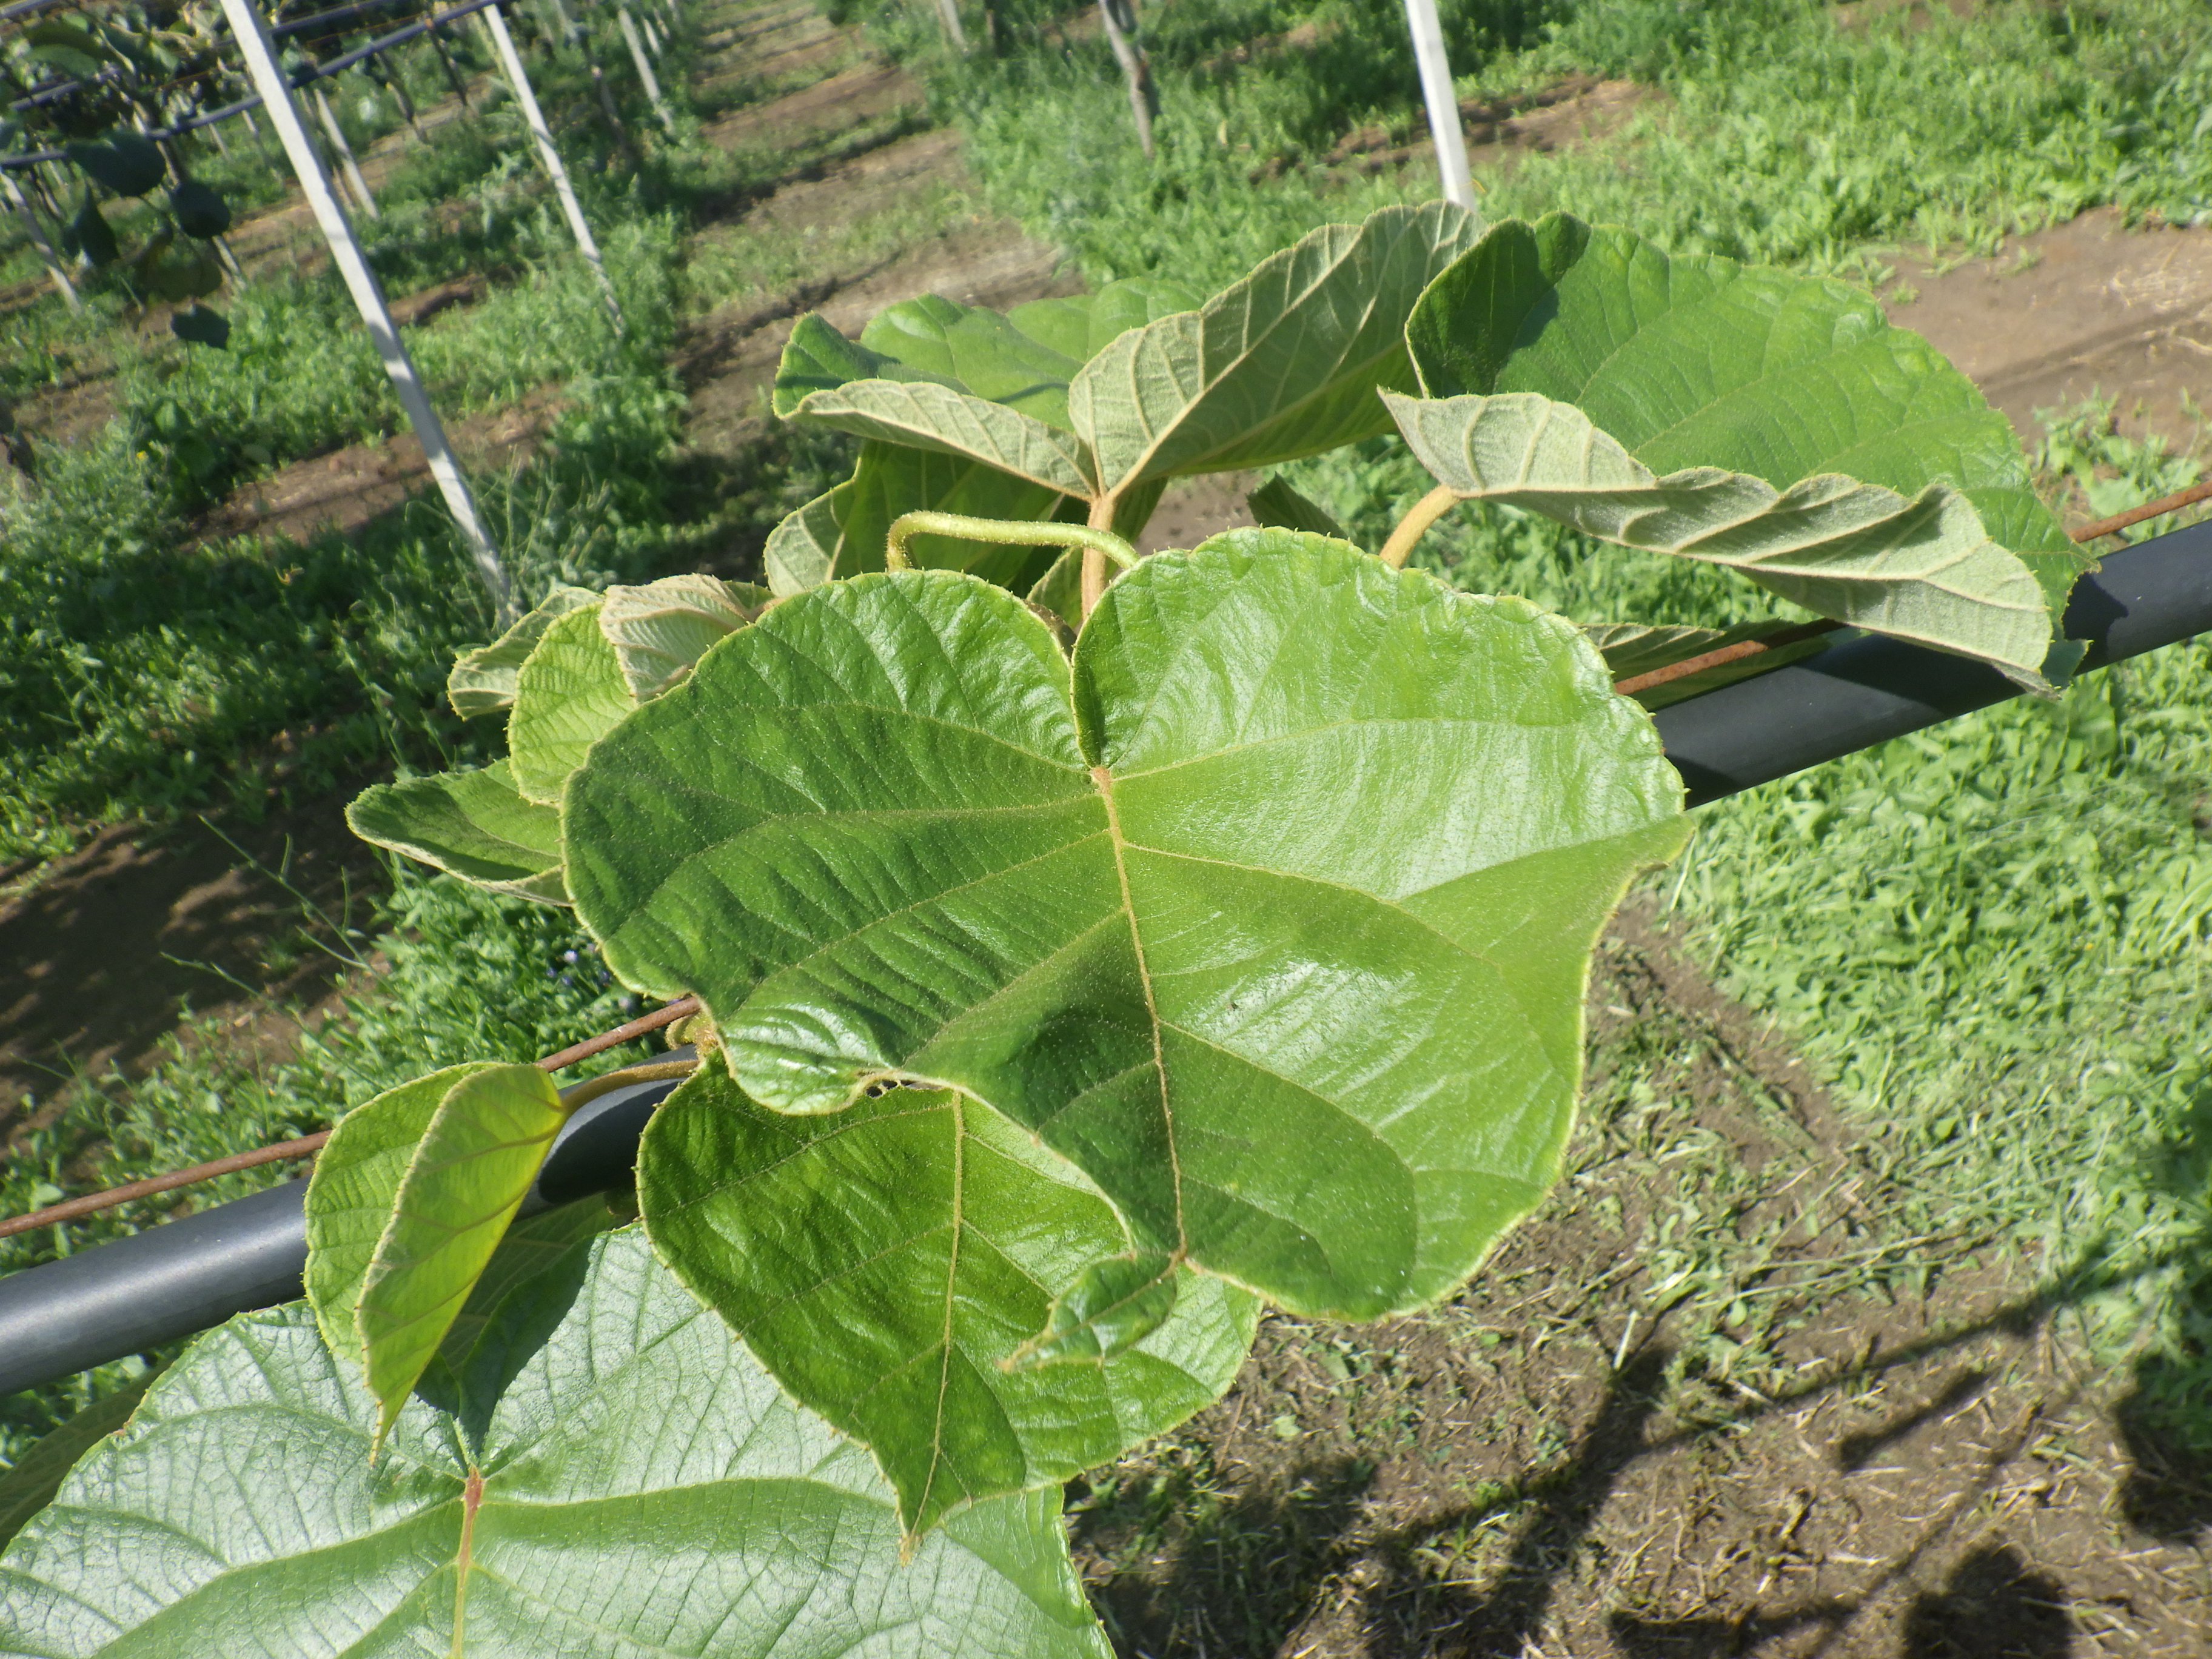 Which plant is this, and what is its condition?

kiwi, mechanical damage
